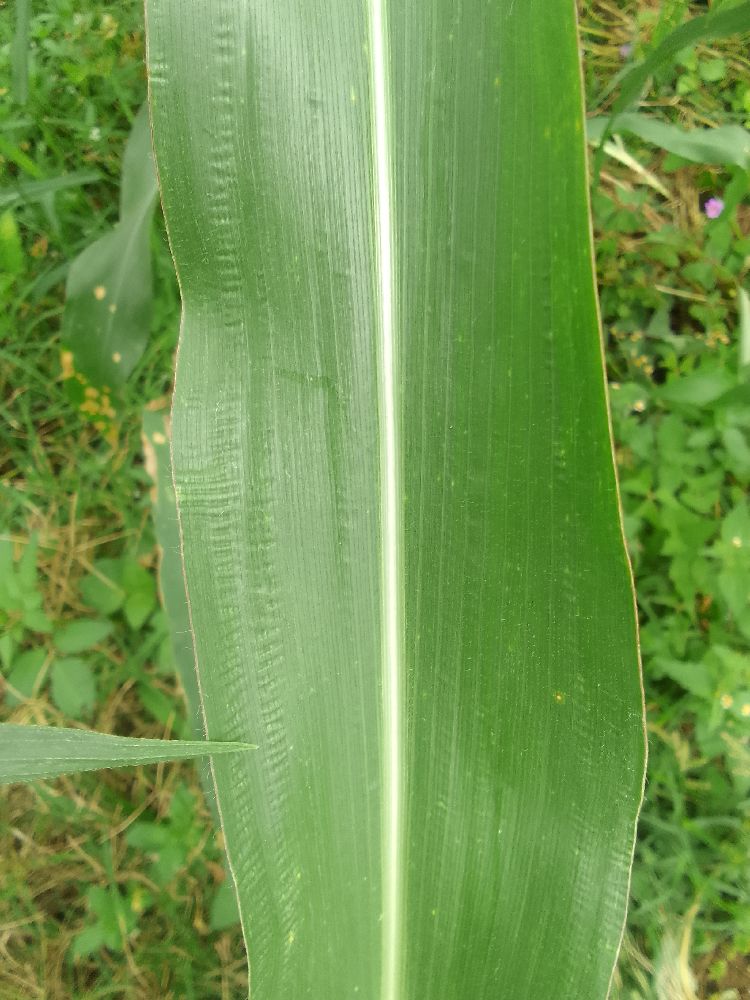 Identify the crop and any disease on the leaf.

maize, healthy
